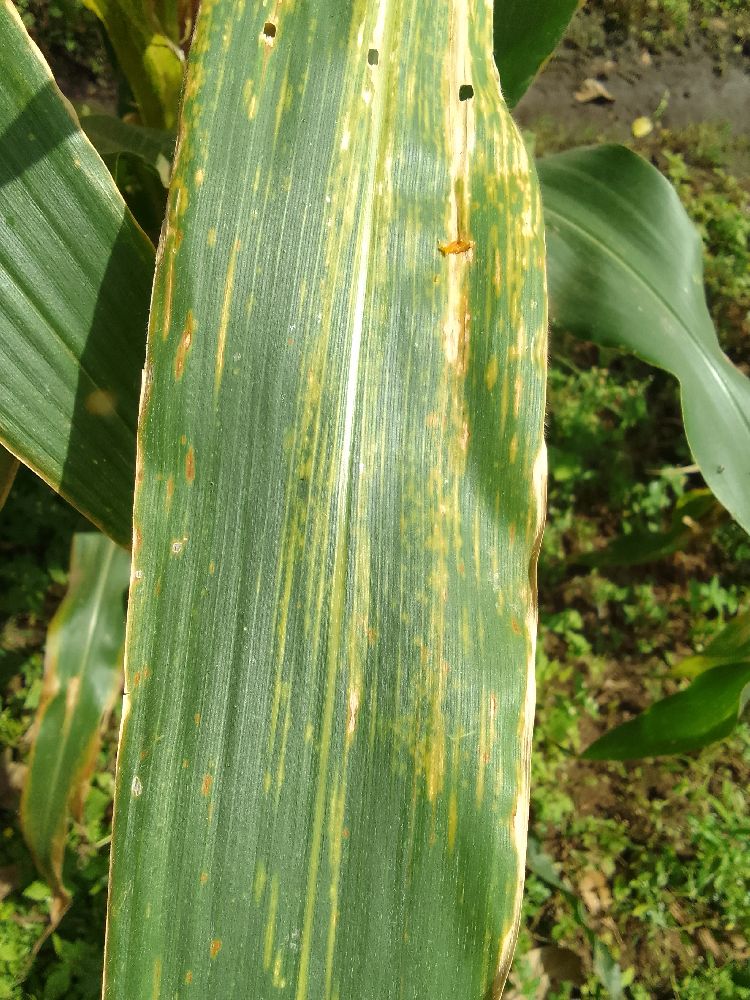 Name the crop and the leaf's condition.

maize, maize lethal necrosis
